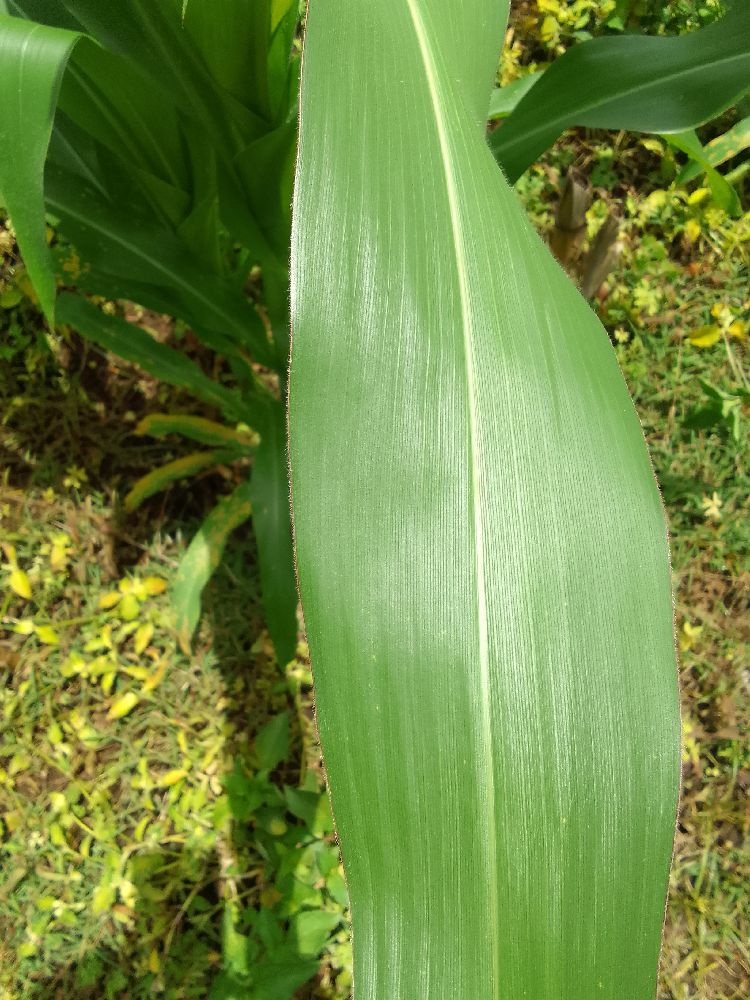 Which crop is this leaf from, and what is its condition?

maize, healthy
